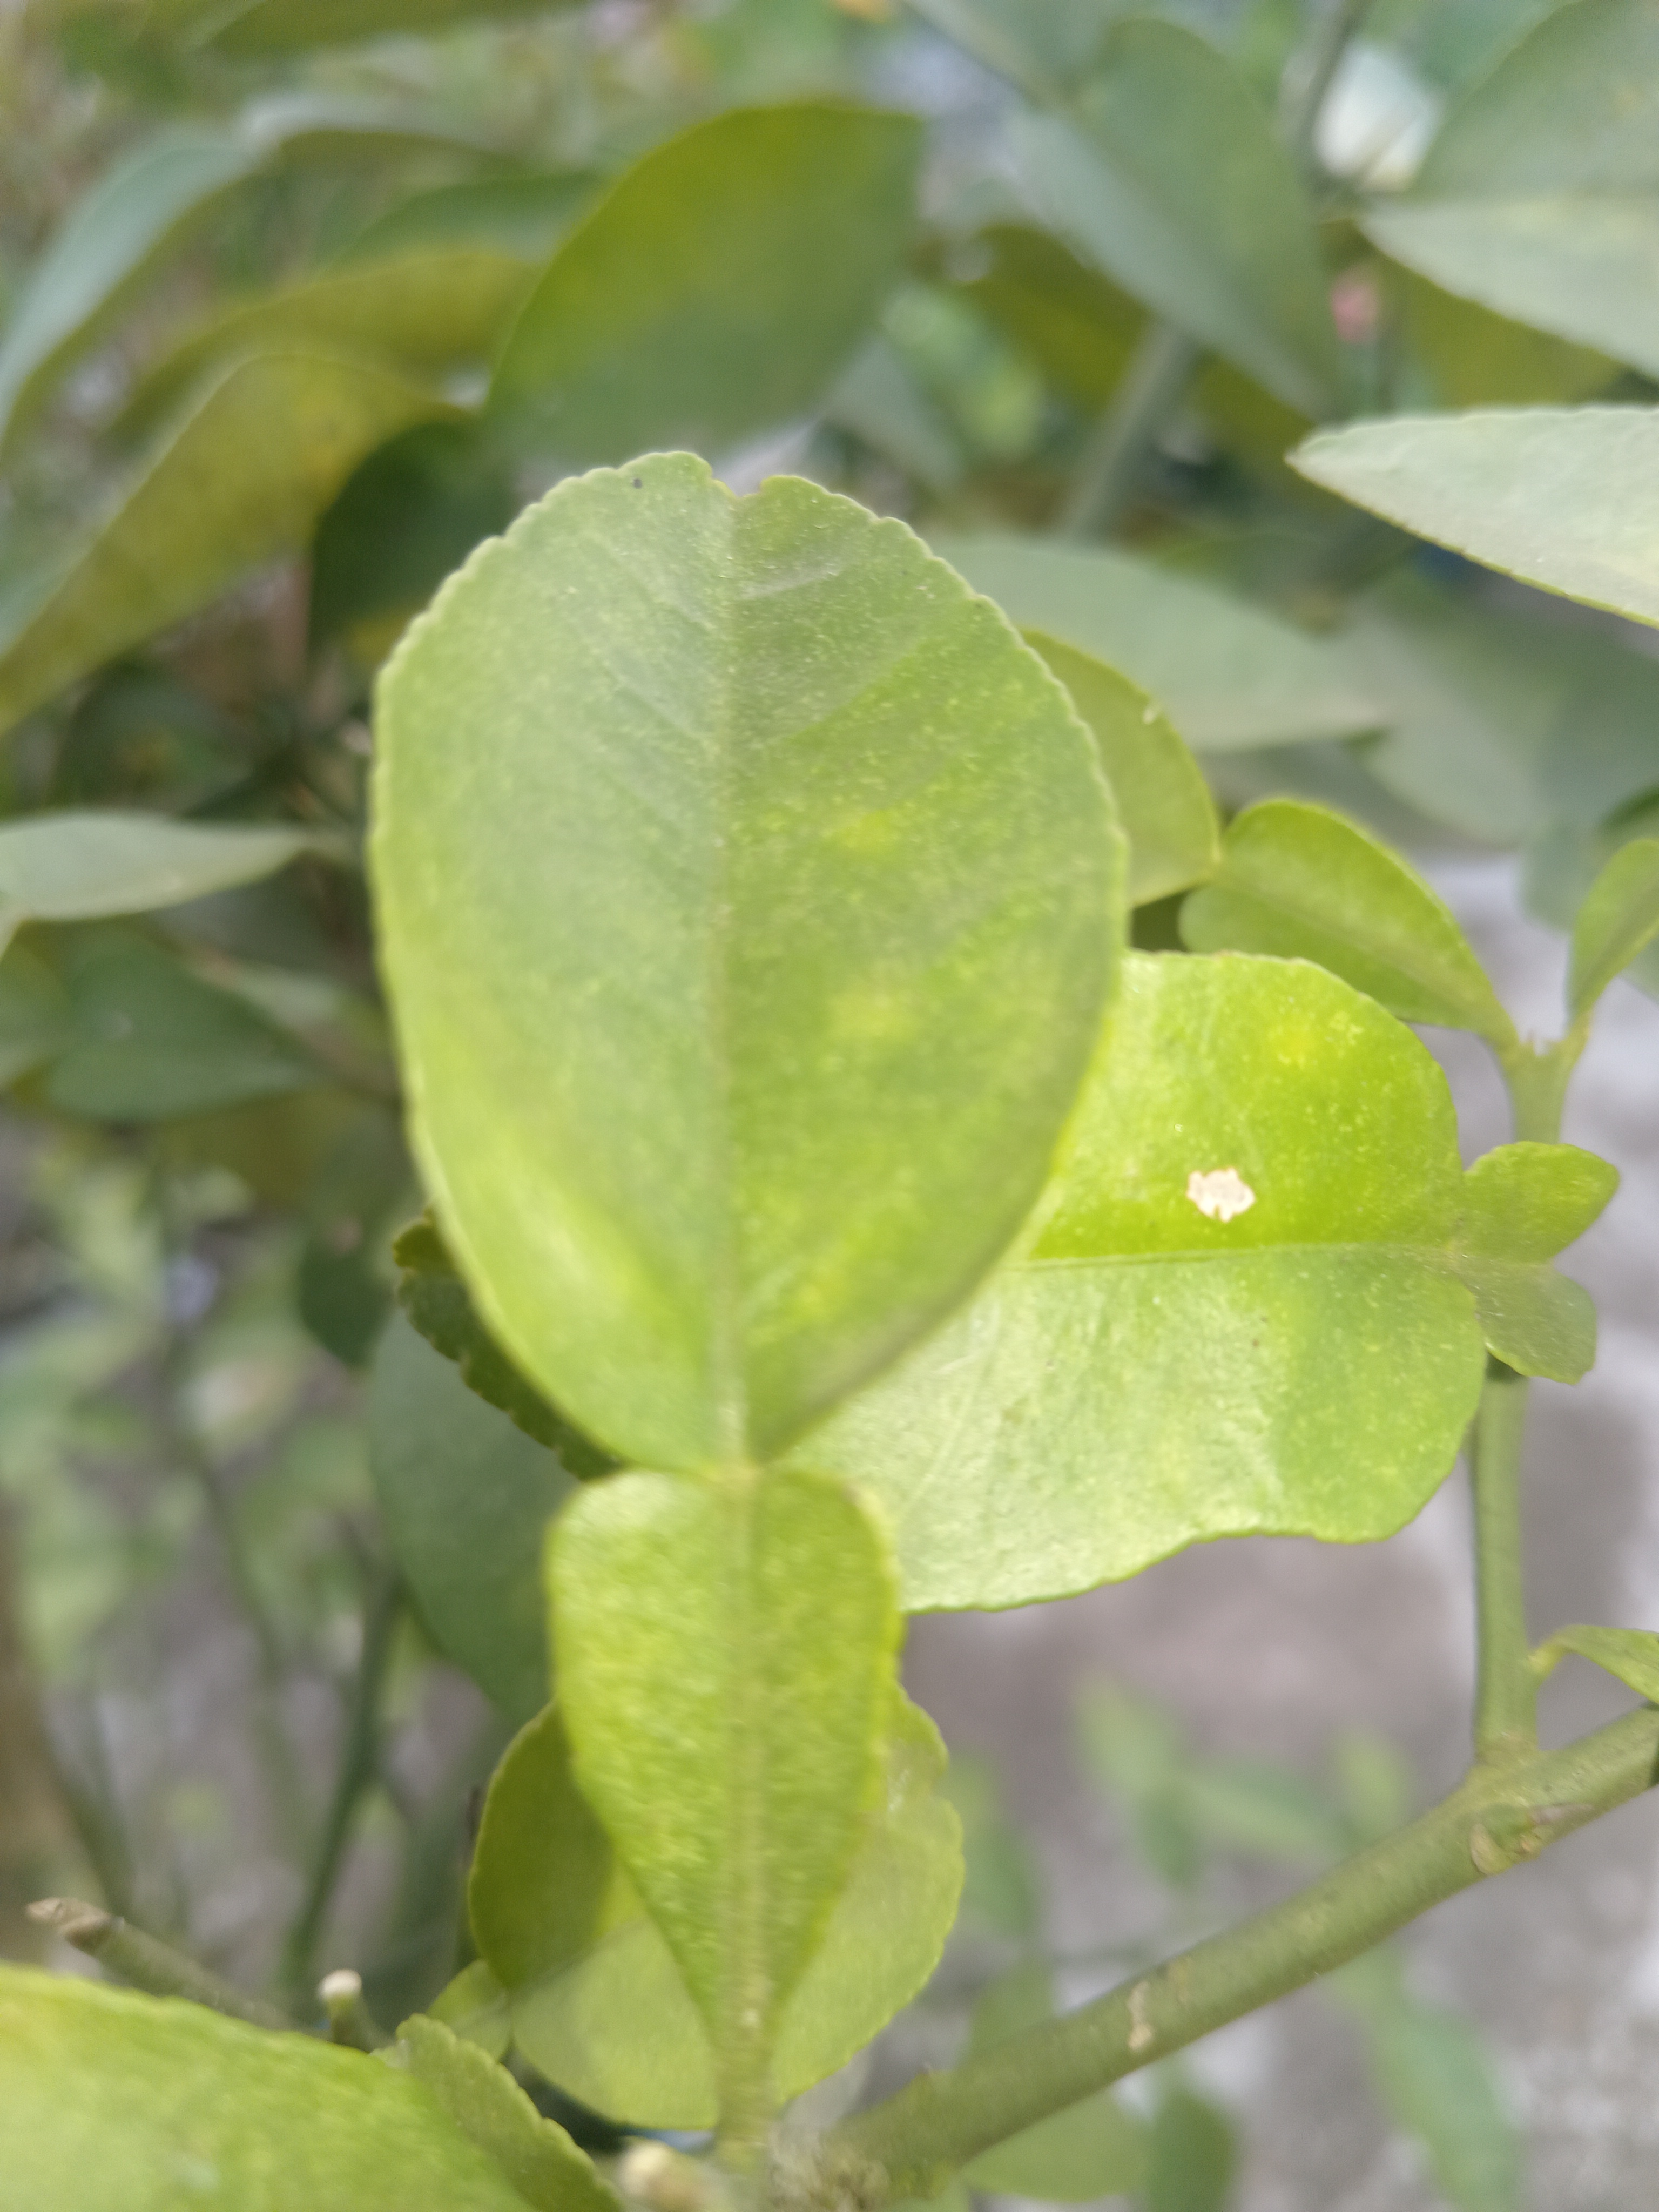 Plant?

lemon
